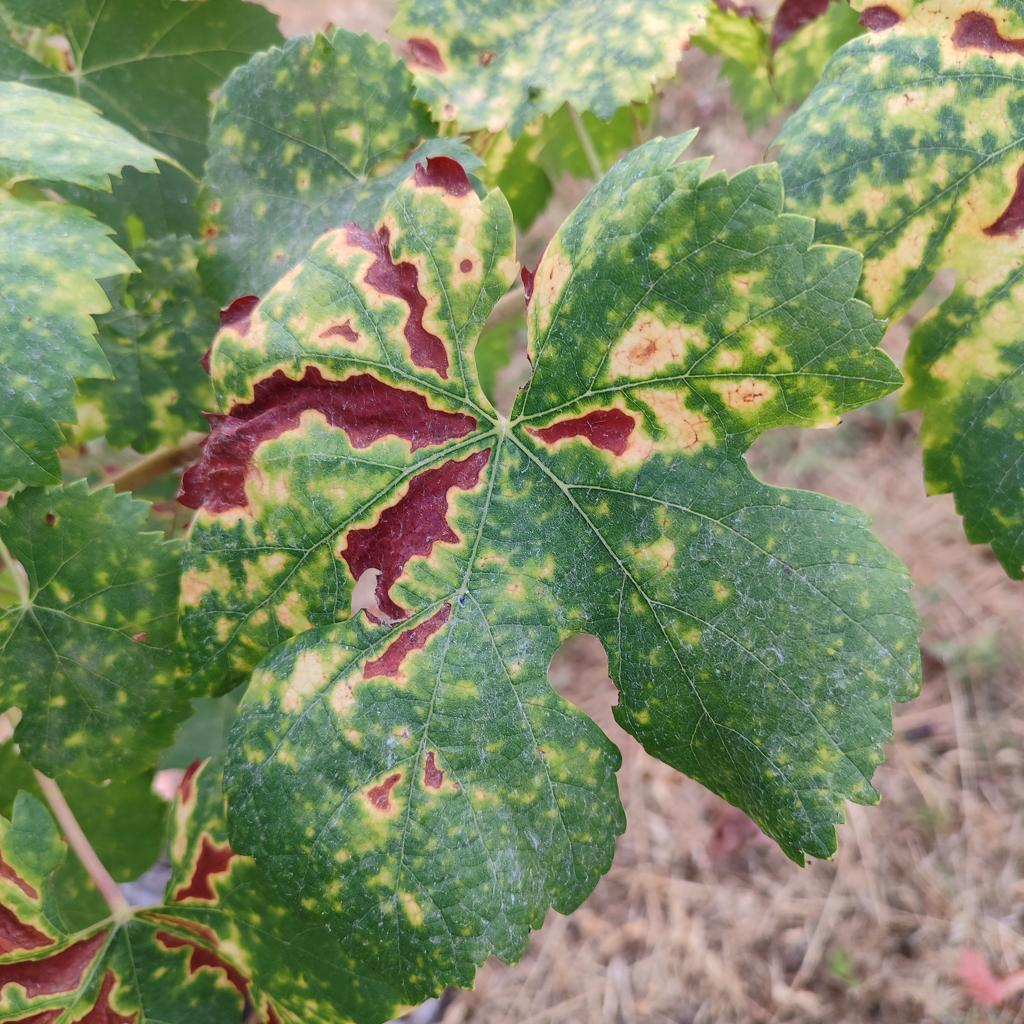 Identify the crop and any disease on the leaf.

grapevine, esca complex
